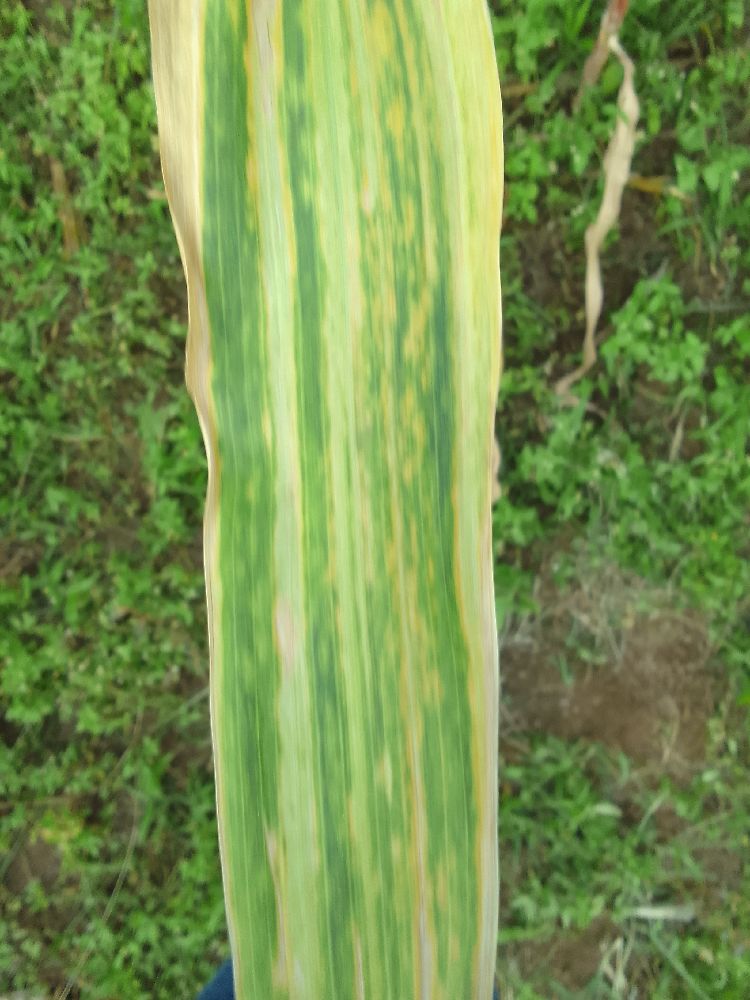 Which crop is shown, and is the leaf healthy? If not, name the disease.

maize, maize lethal necrosis
